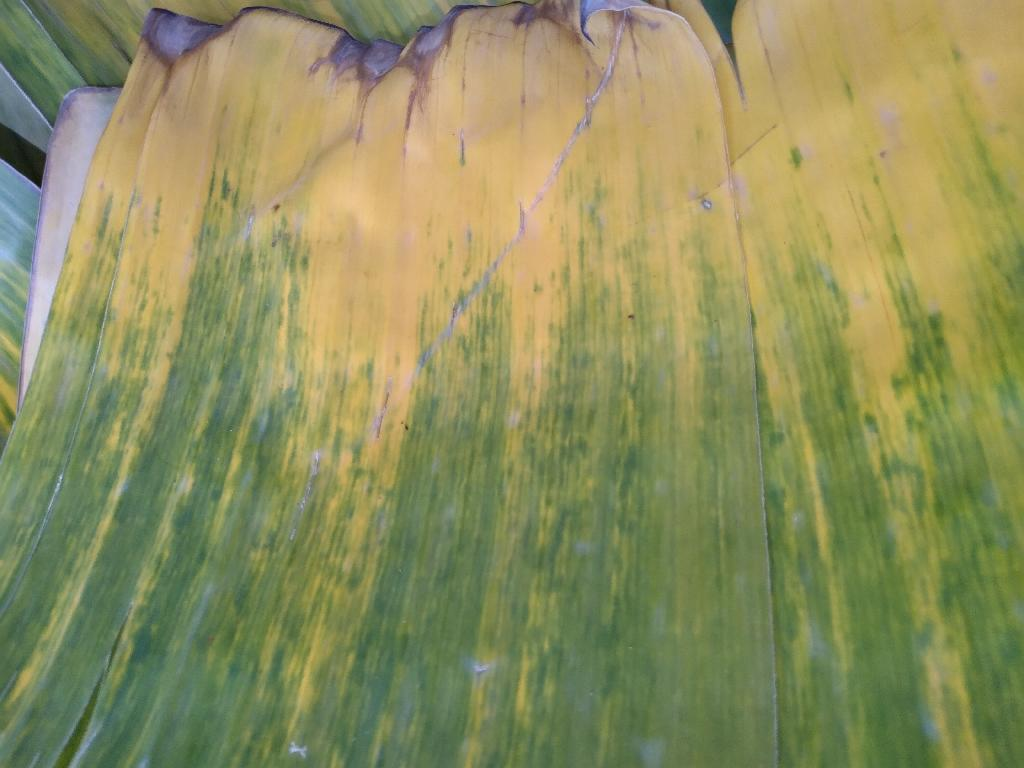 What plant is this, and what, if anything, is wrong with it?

banana, fusarium wilt race 1
